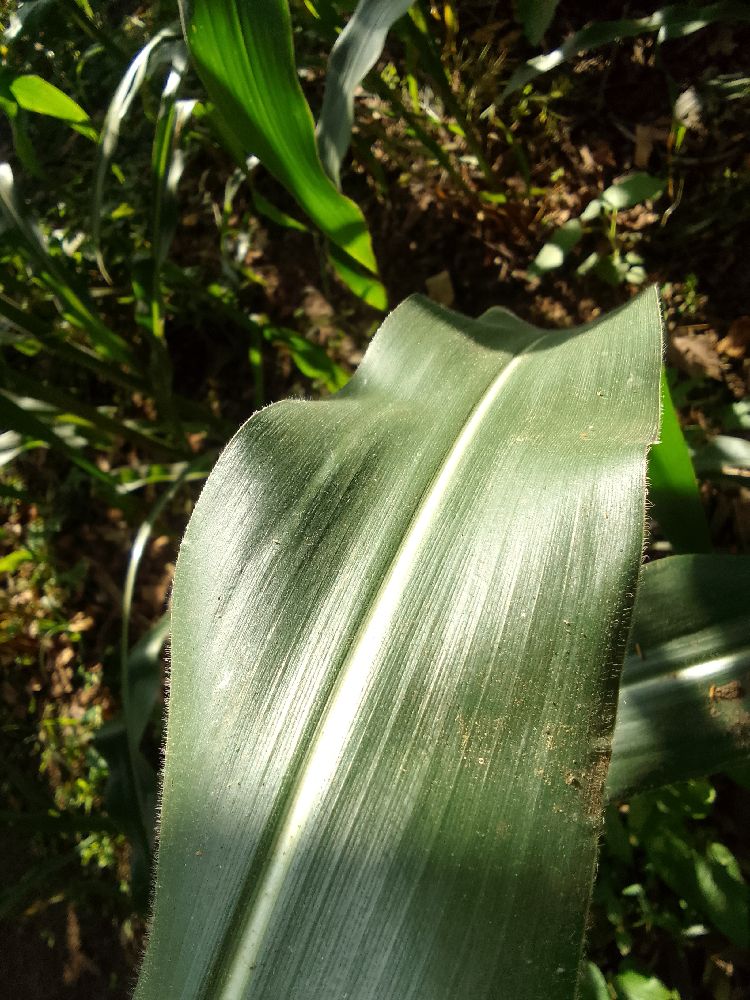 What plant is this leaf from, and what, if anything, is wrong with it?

maize, healthy
